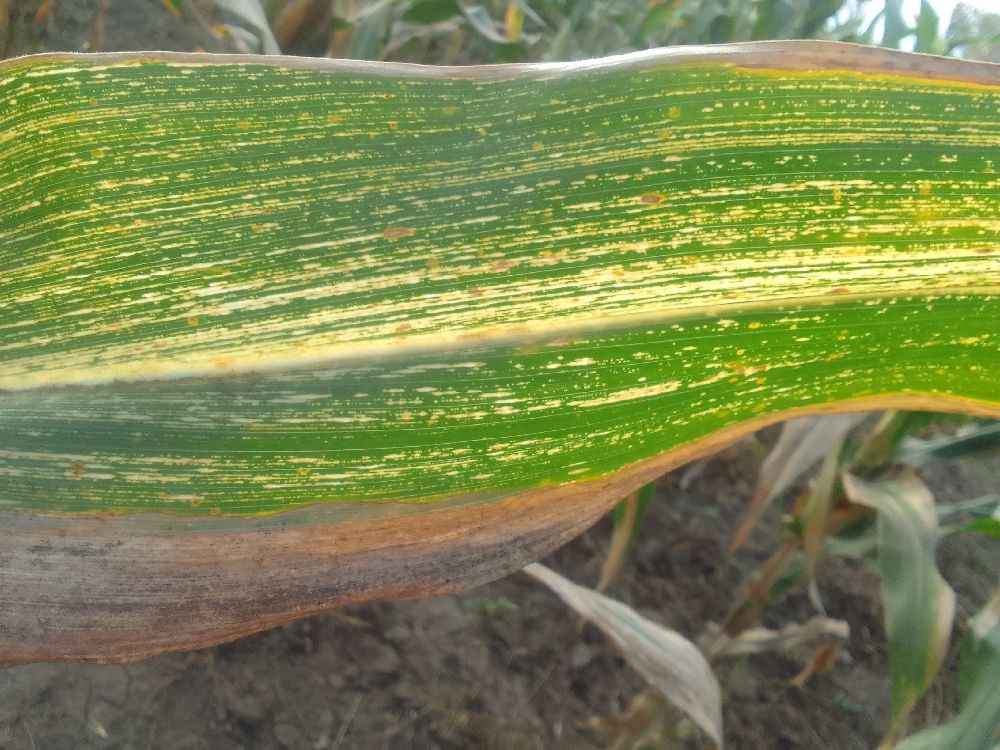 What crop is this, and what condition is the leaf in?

maize, maize streak virus
